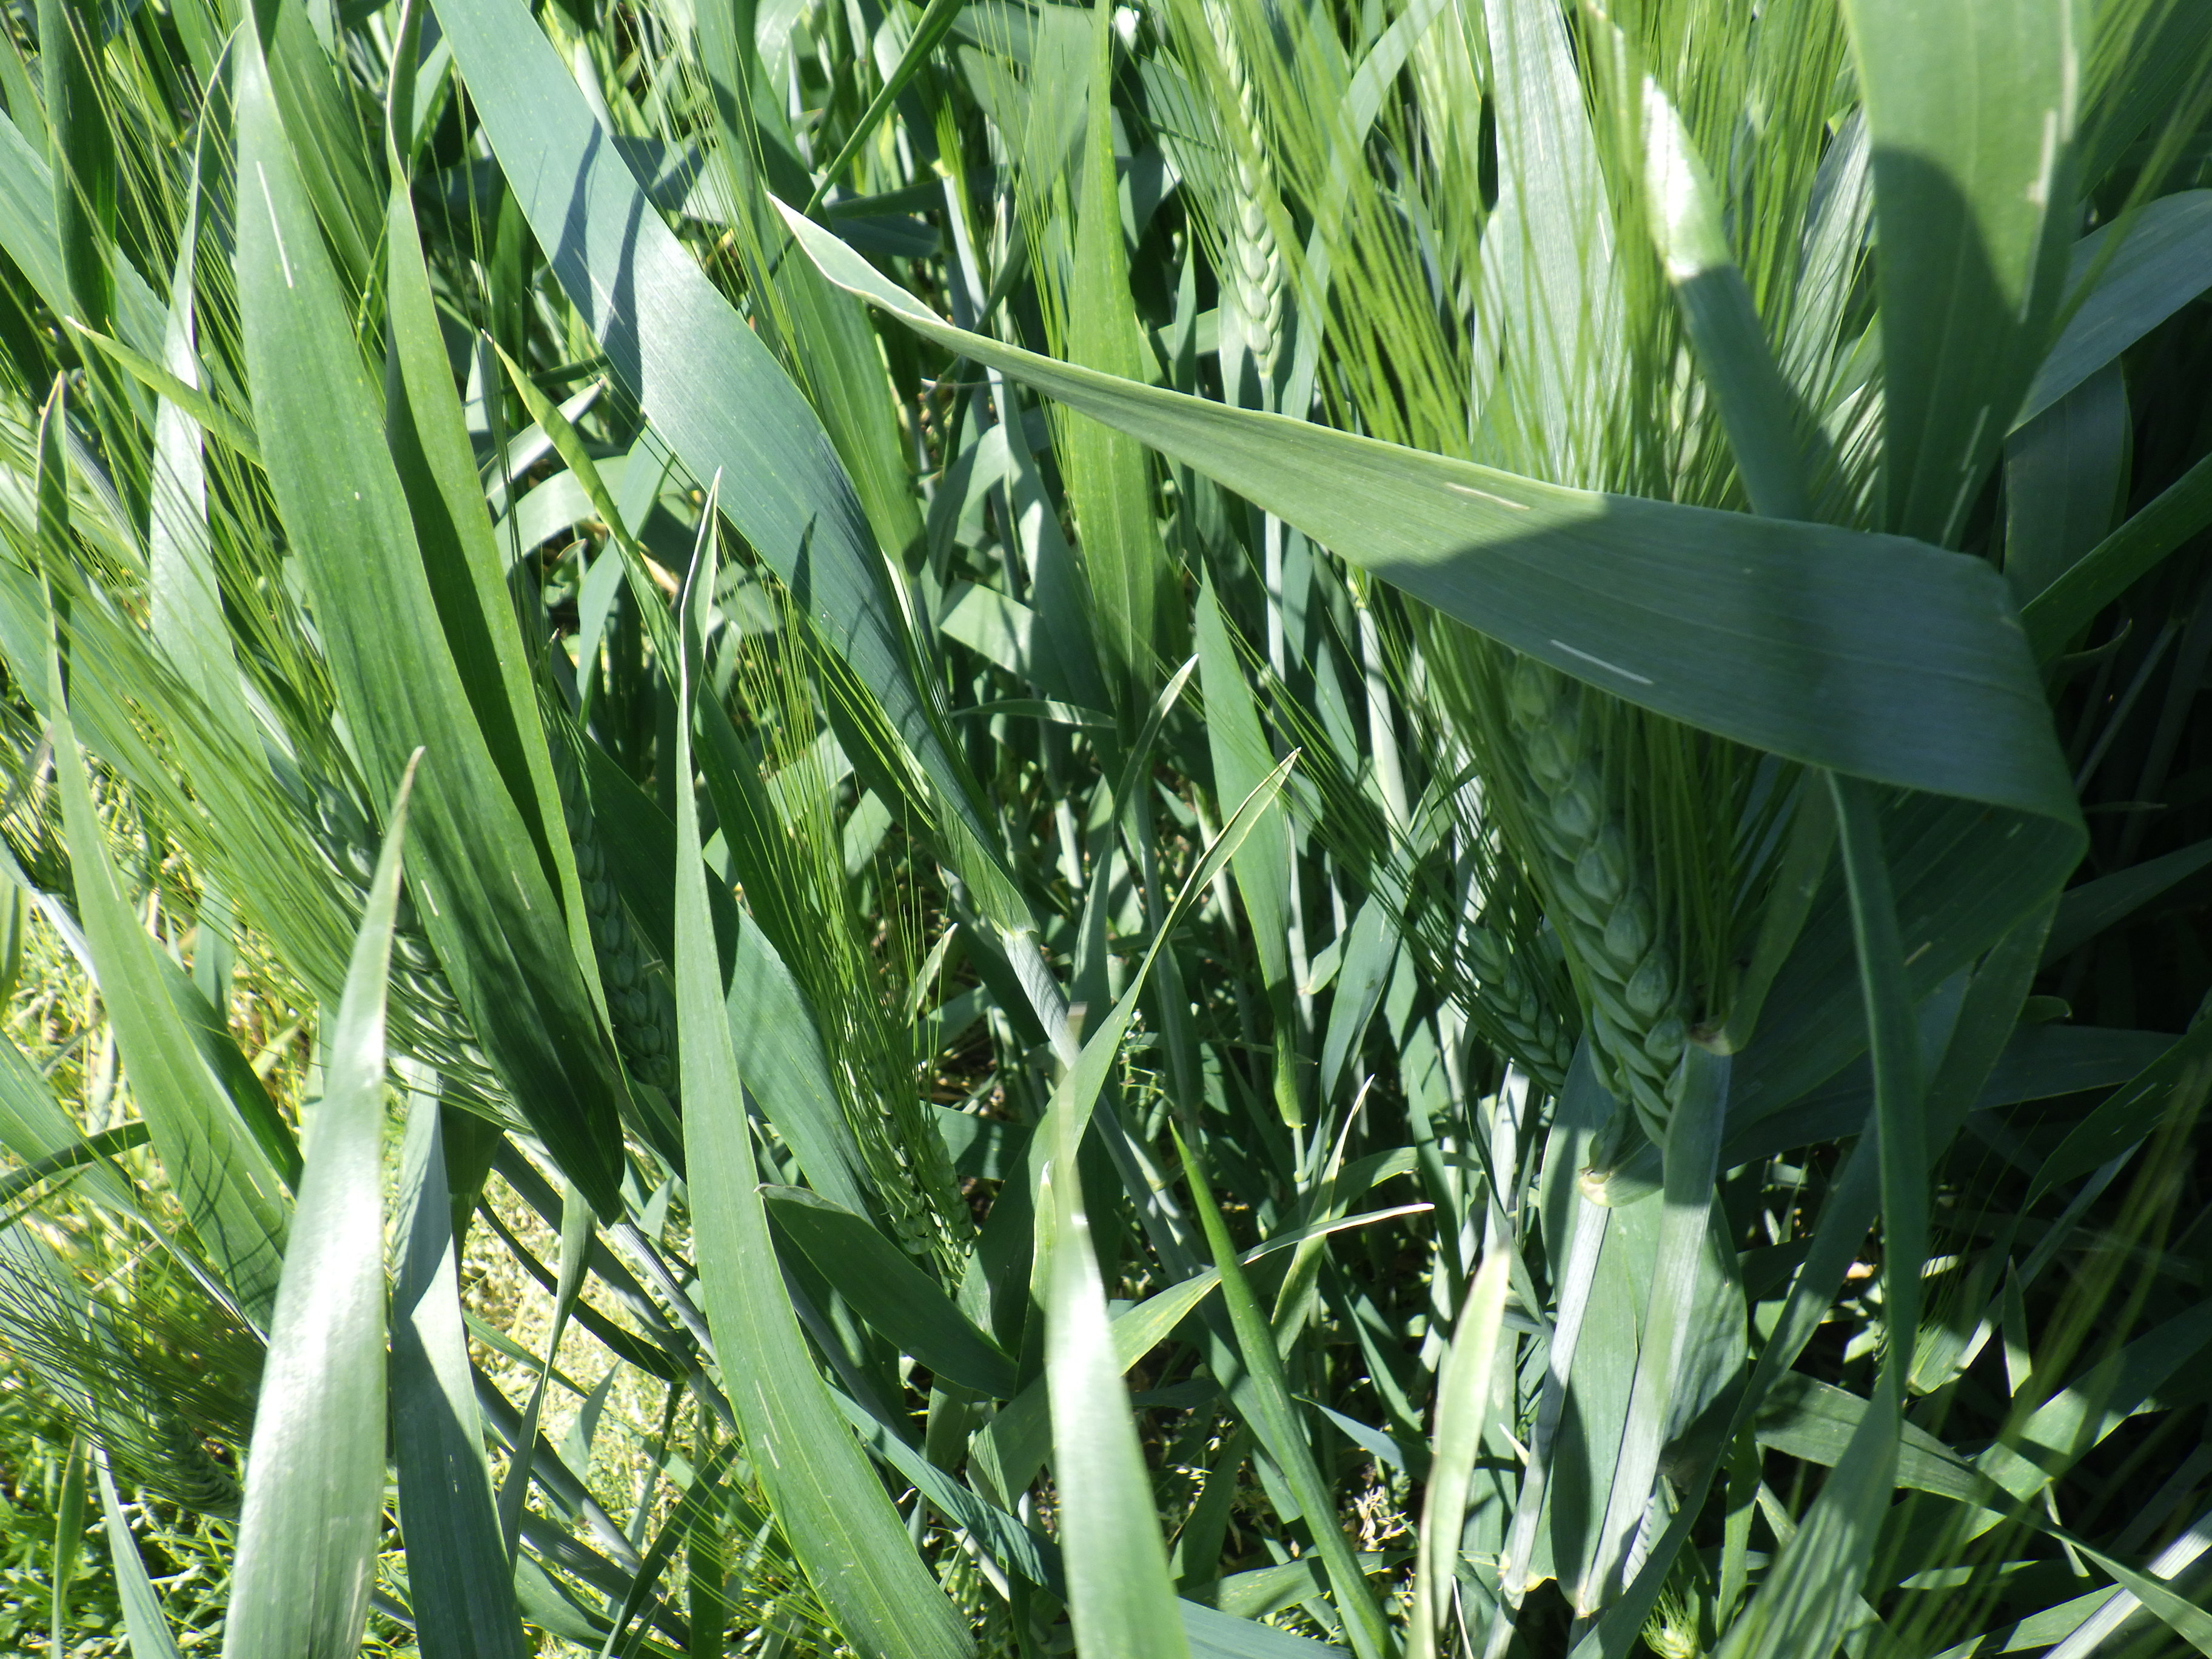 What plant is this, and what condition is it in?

wheat, phytophagous
